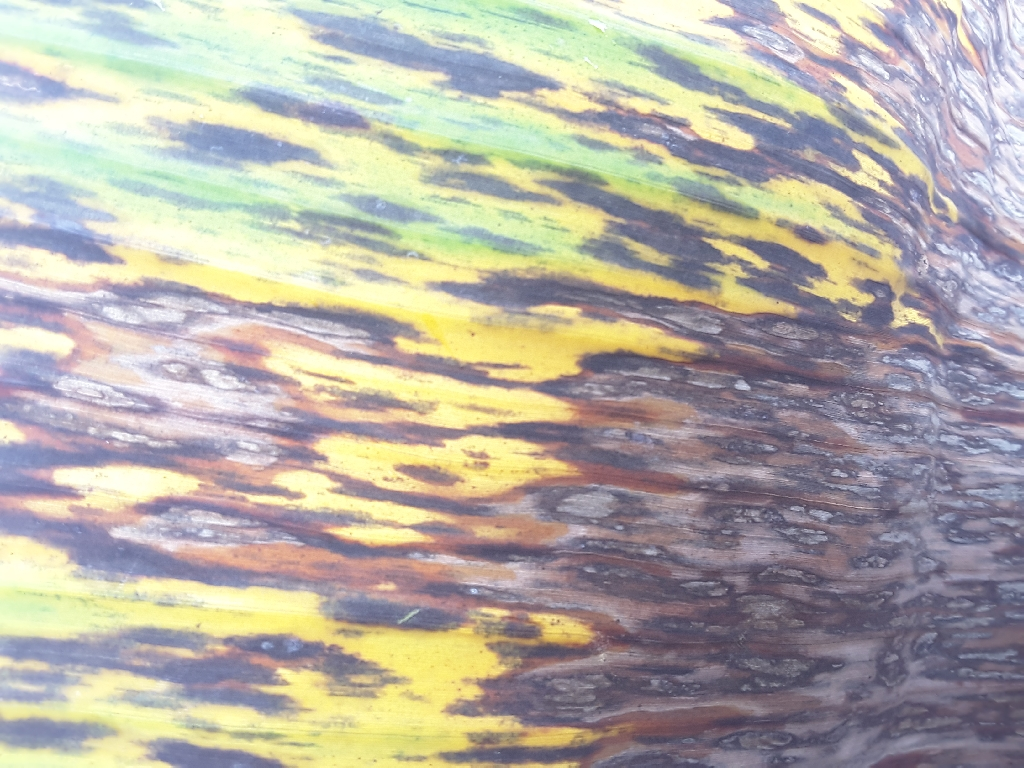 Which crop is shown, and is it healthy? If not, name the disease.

banana, black sigatoka
